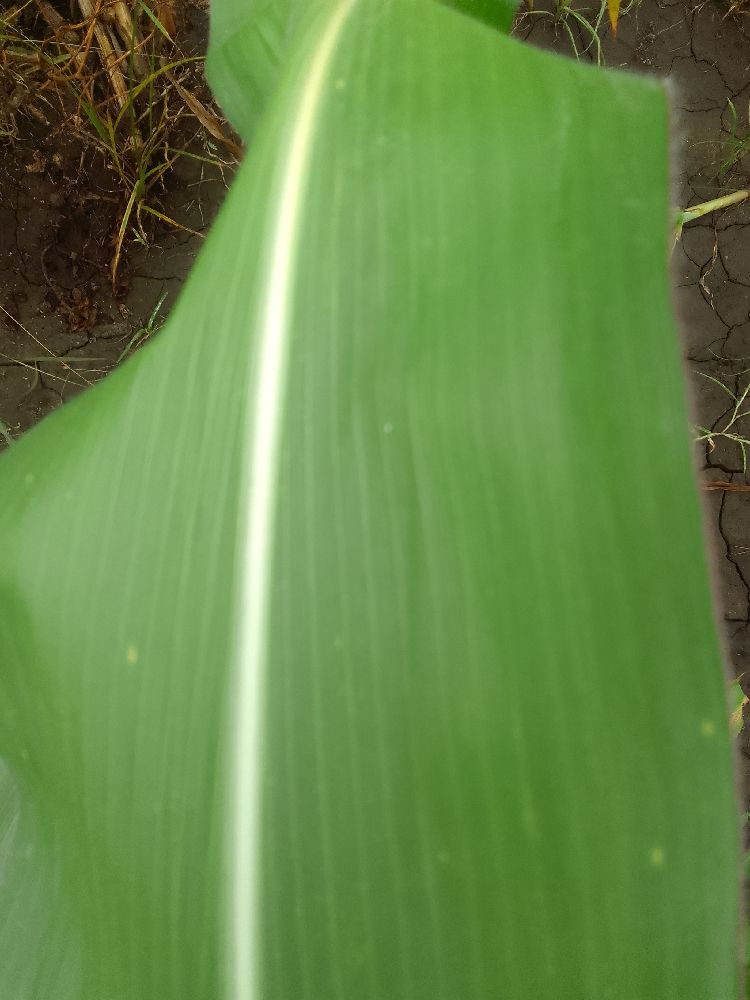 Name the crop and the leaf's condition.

maize, healthy
